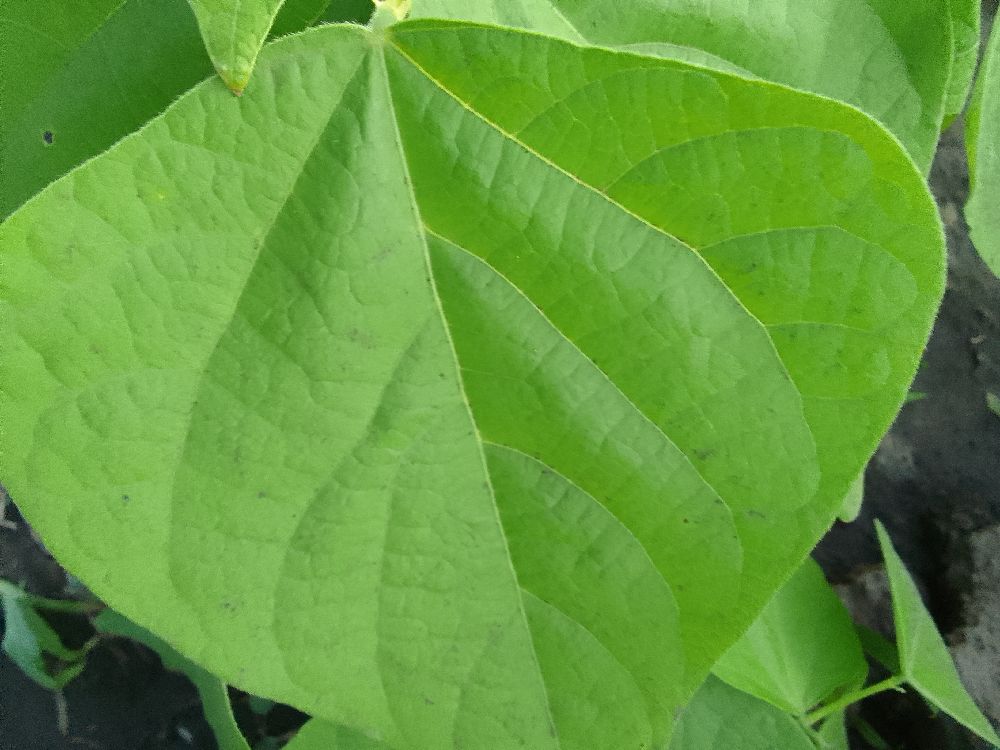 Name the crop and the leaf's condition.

common bean, healthy
